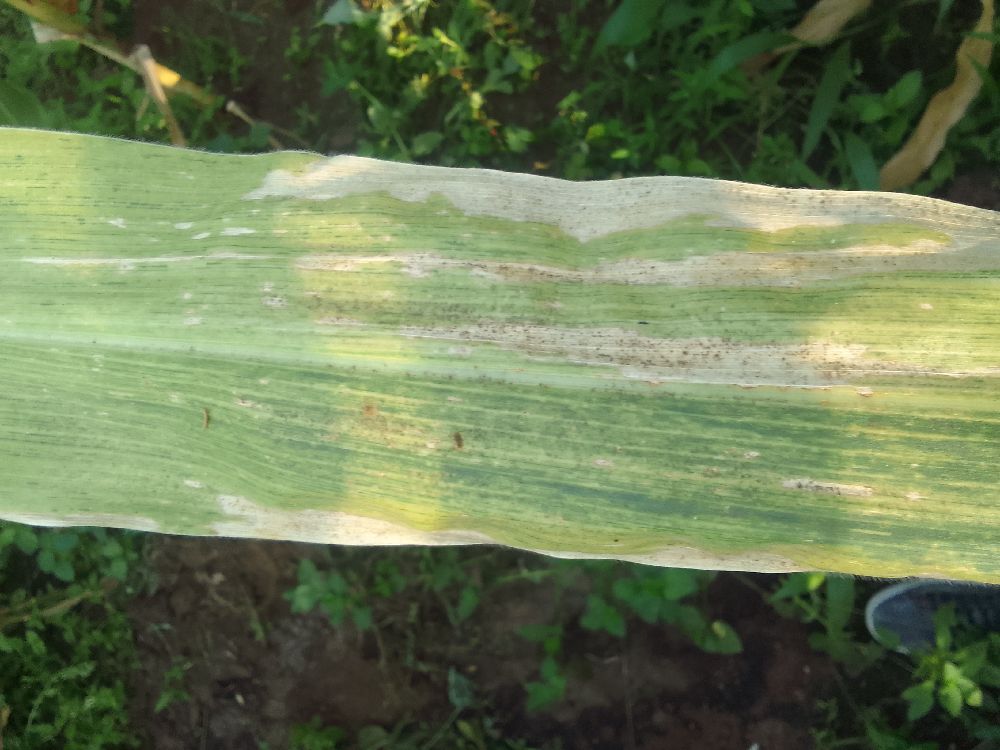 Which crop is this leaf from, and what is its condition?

maize, maize lethal necrosis
